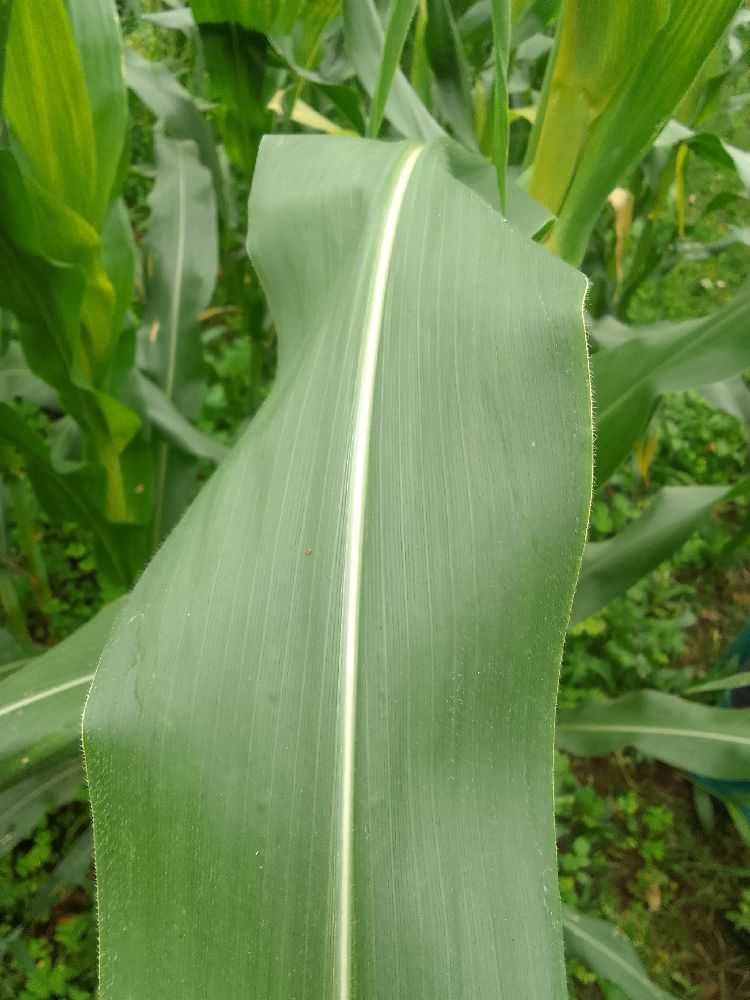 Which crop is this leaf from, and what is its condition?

maize, healthy
